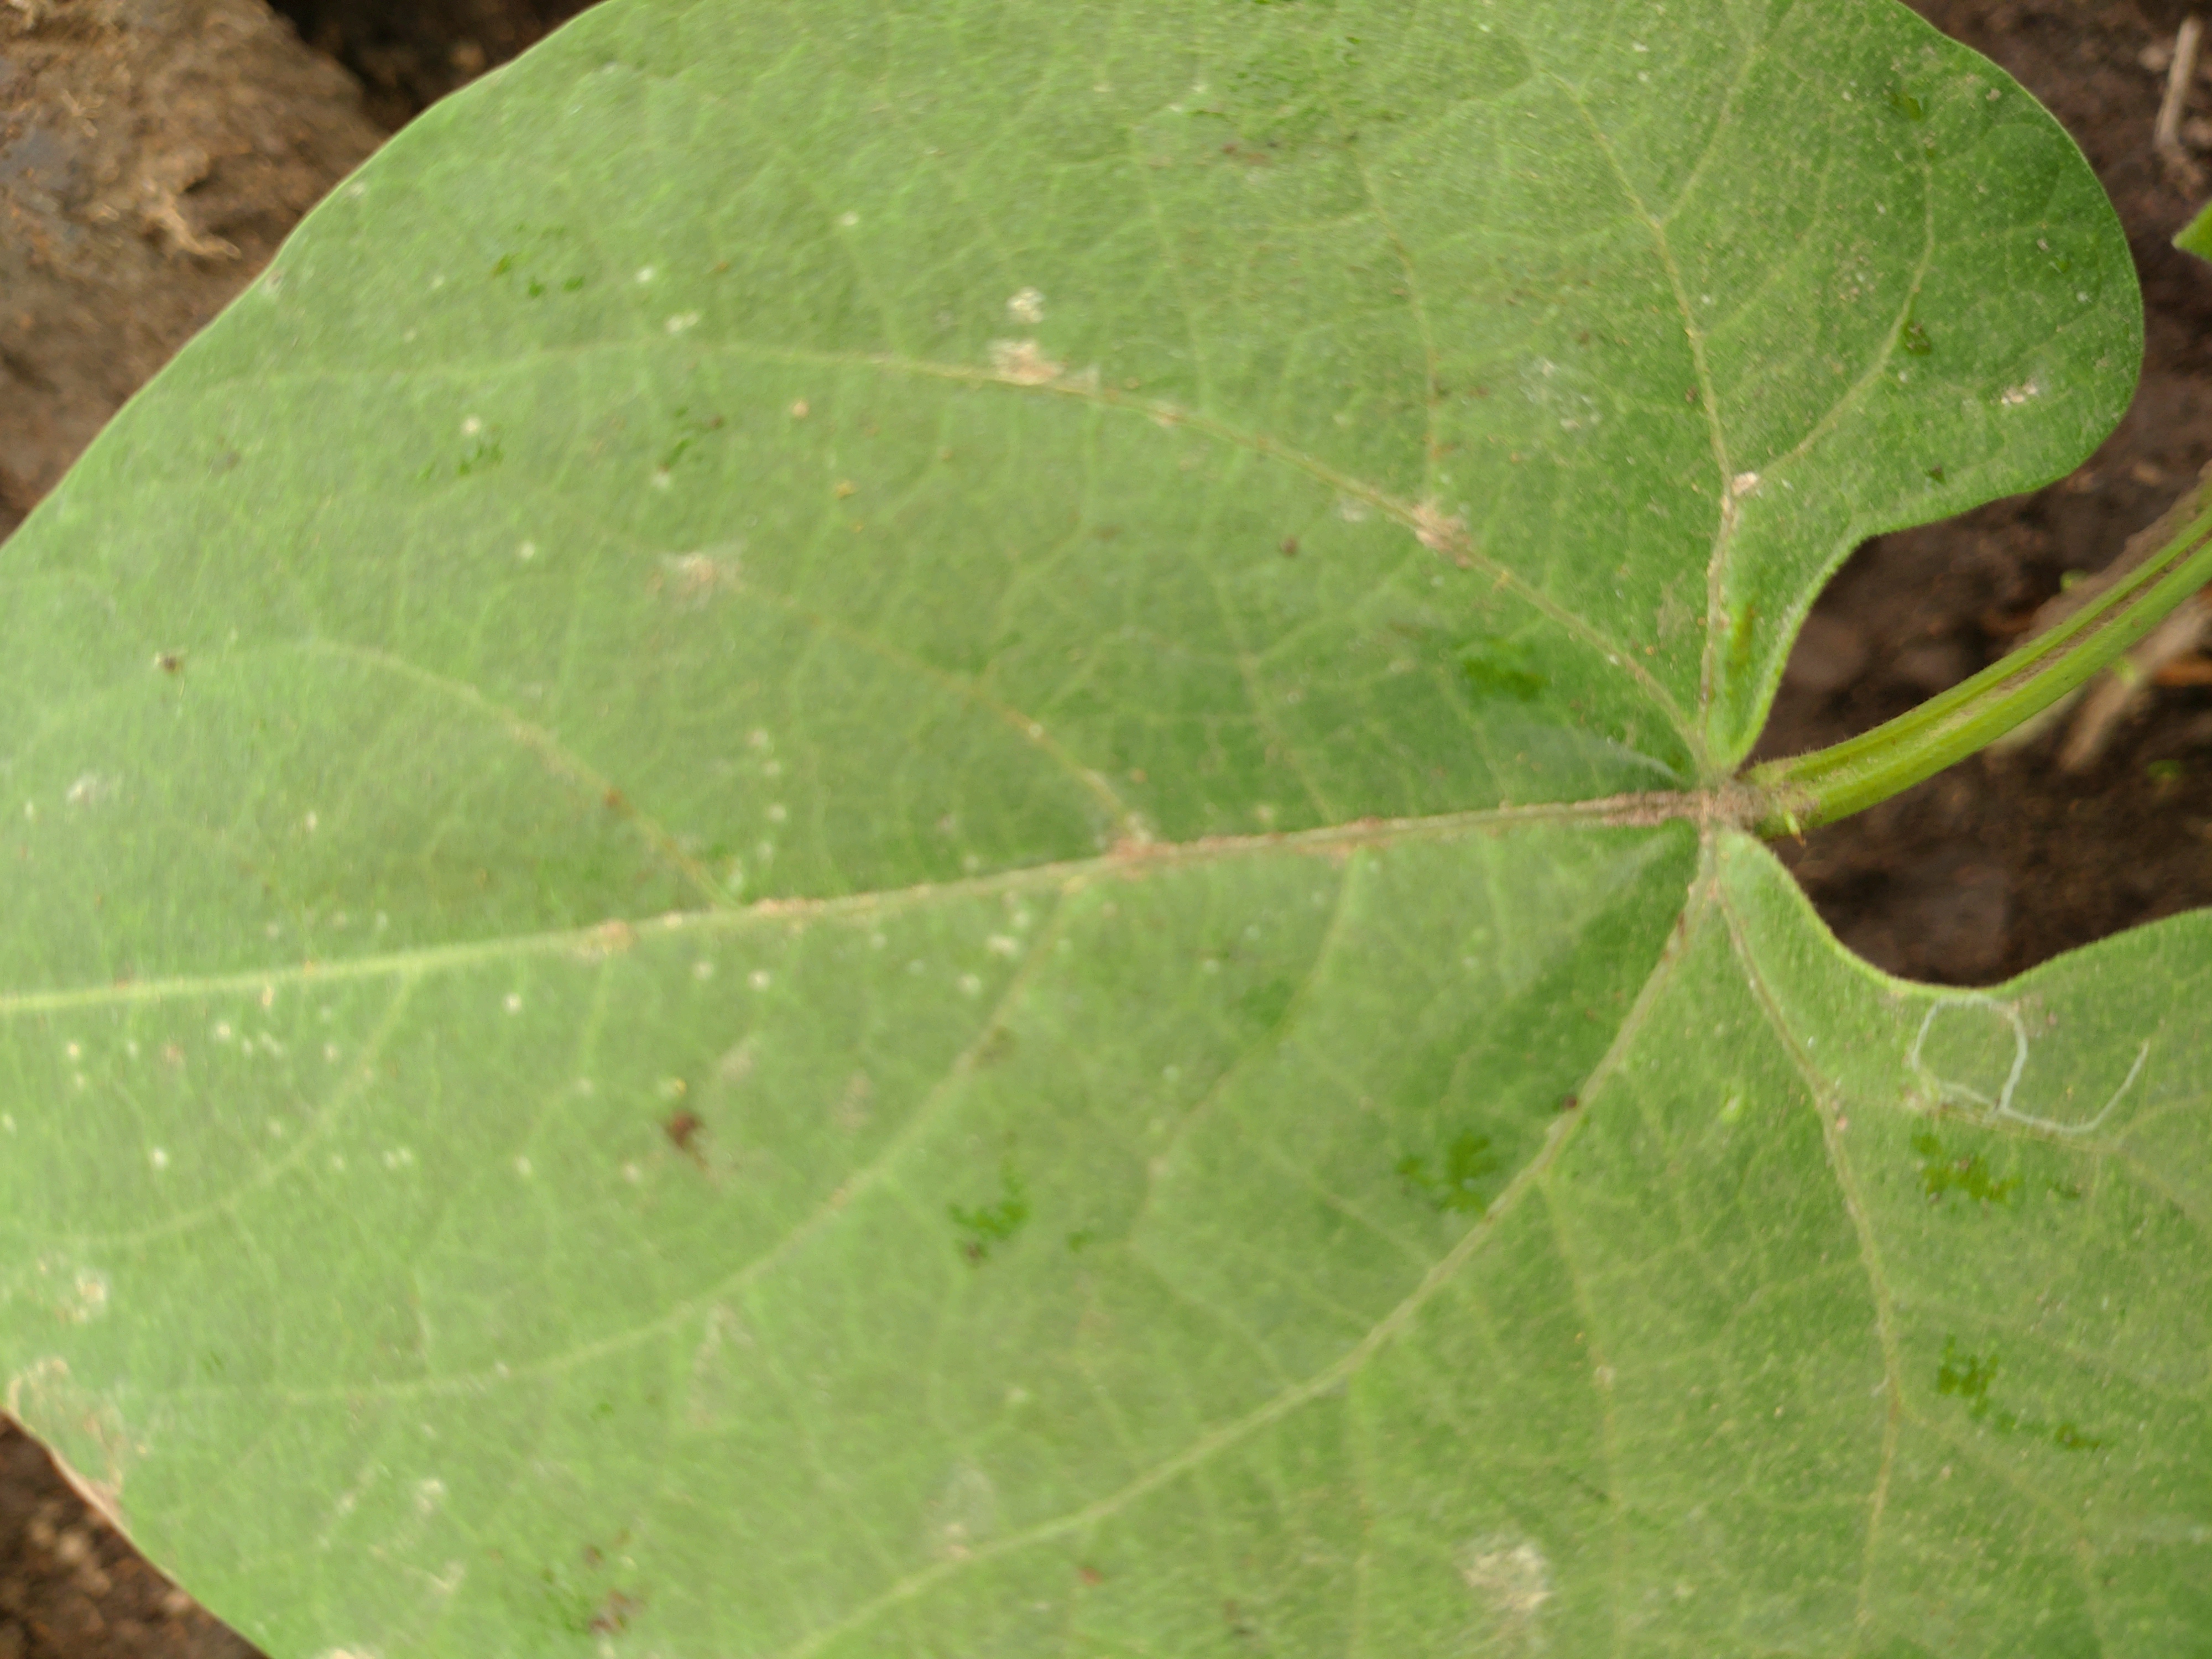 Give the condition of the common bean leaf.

healthy
